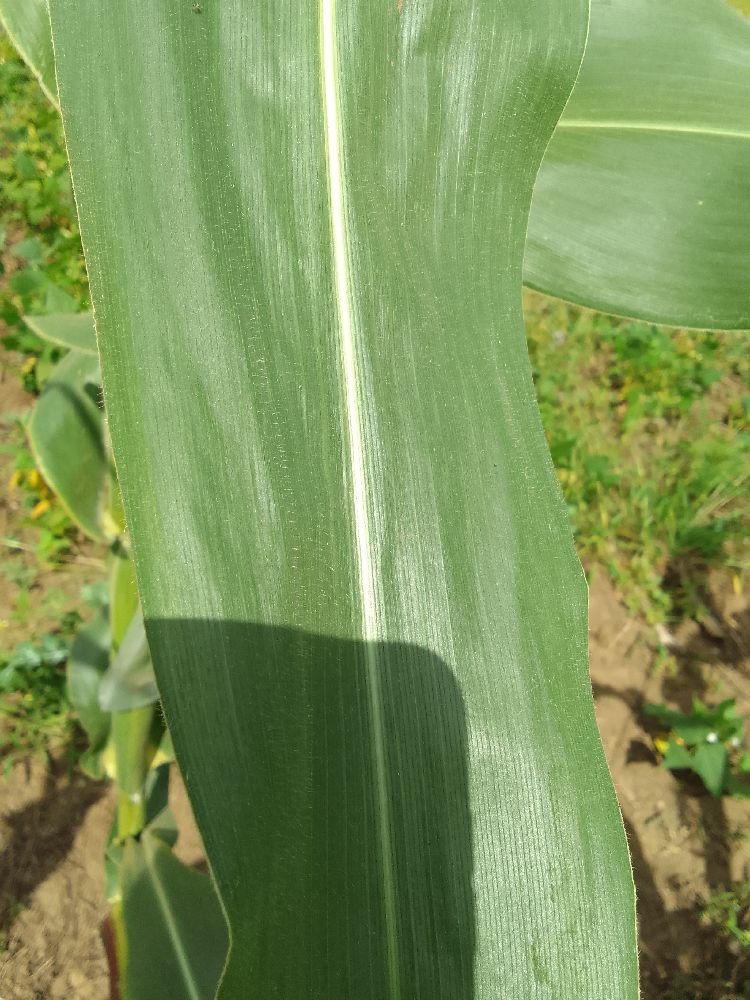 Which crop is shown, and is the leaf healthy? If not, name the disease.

maize, healthy
